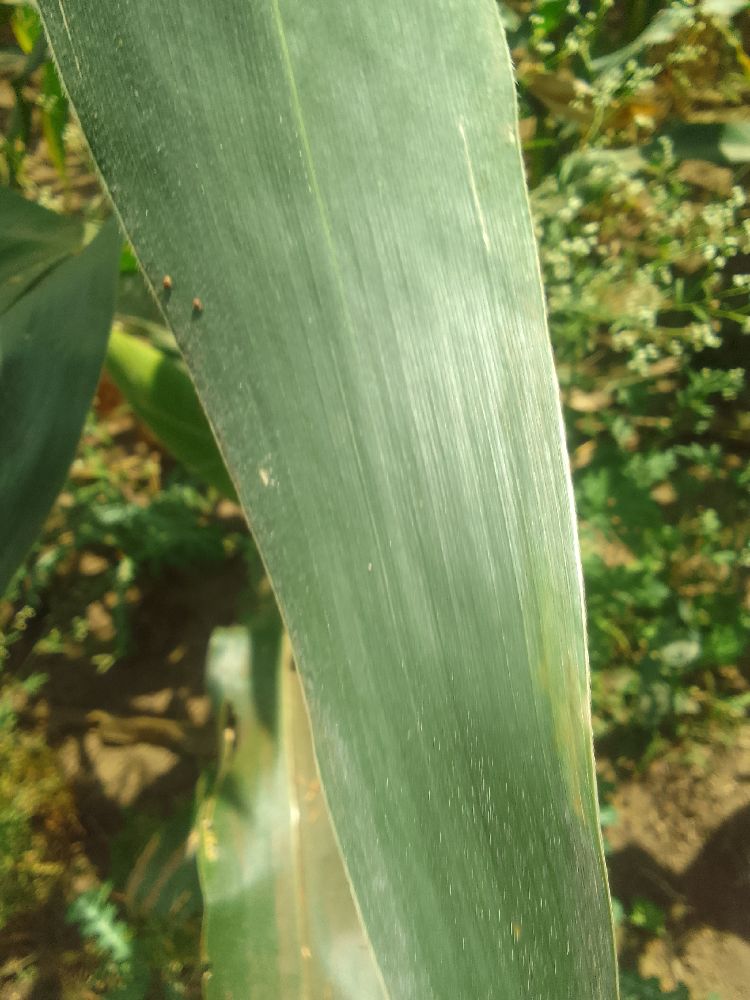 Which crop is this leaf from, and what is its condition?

maize, healthy
